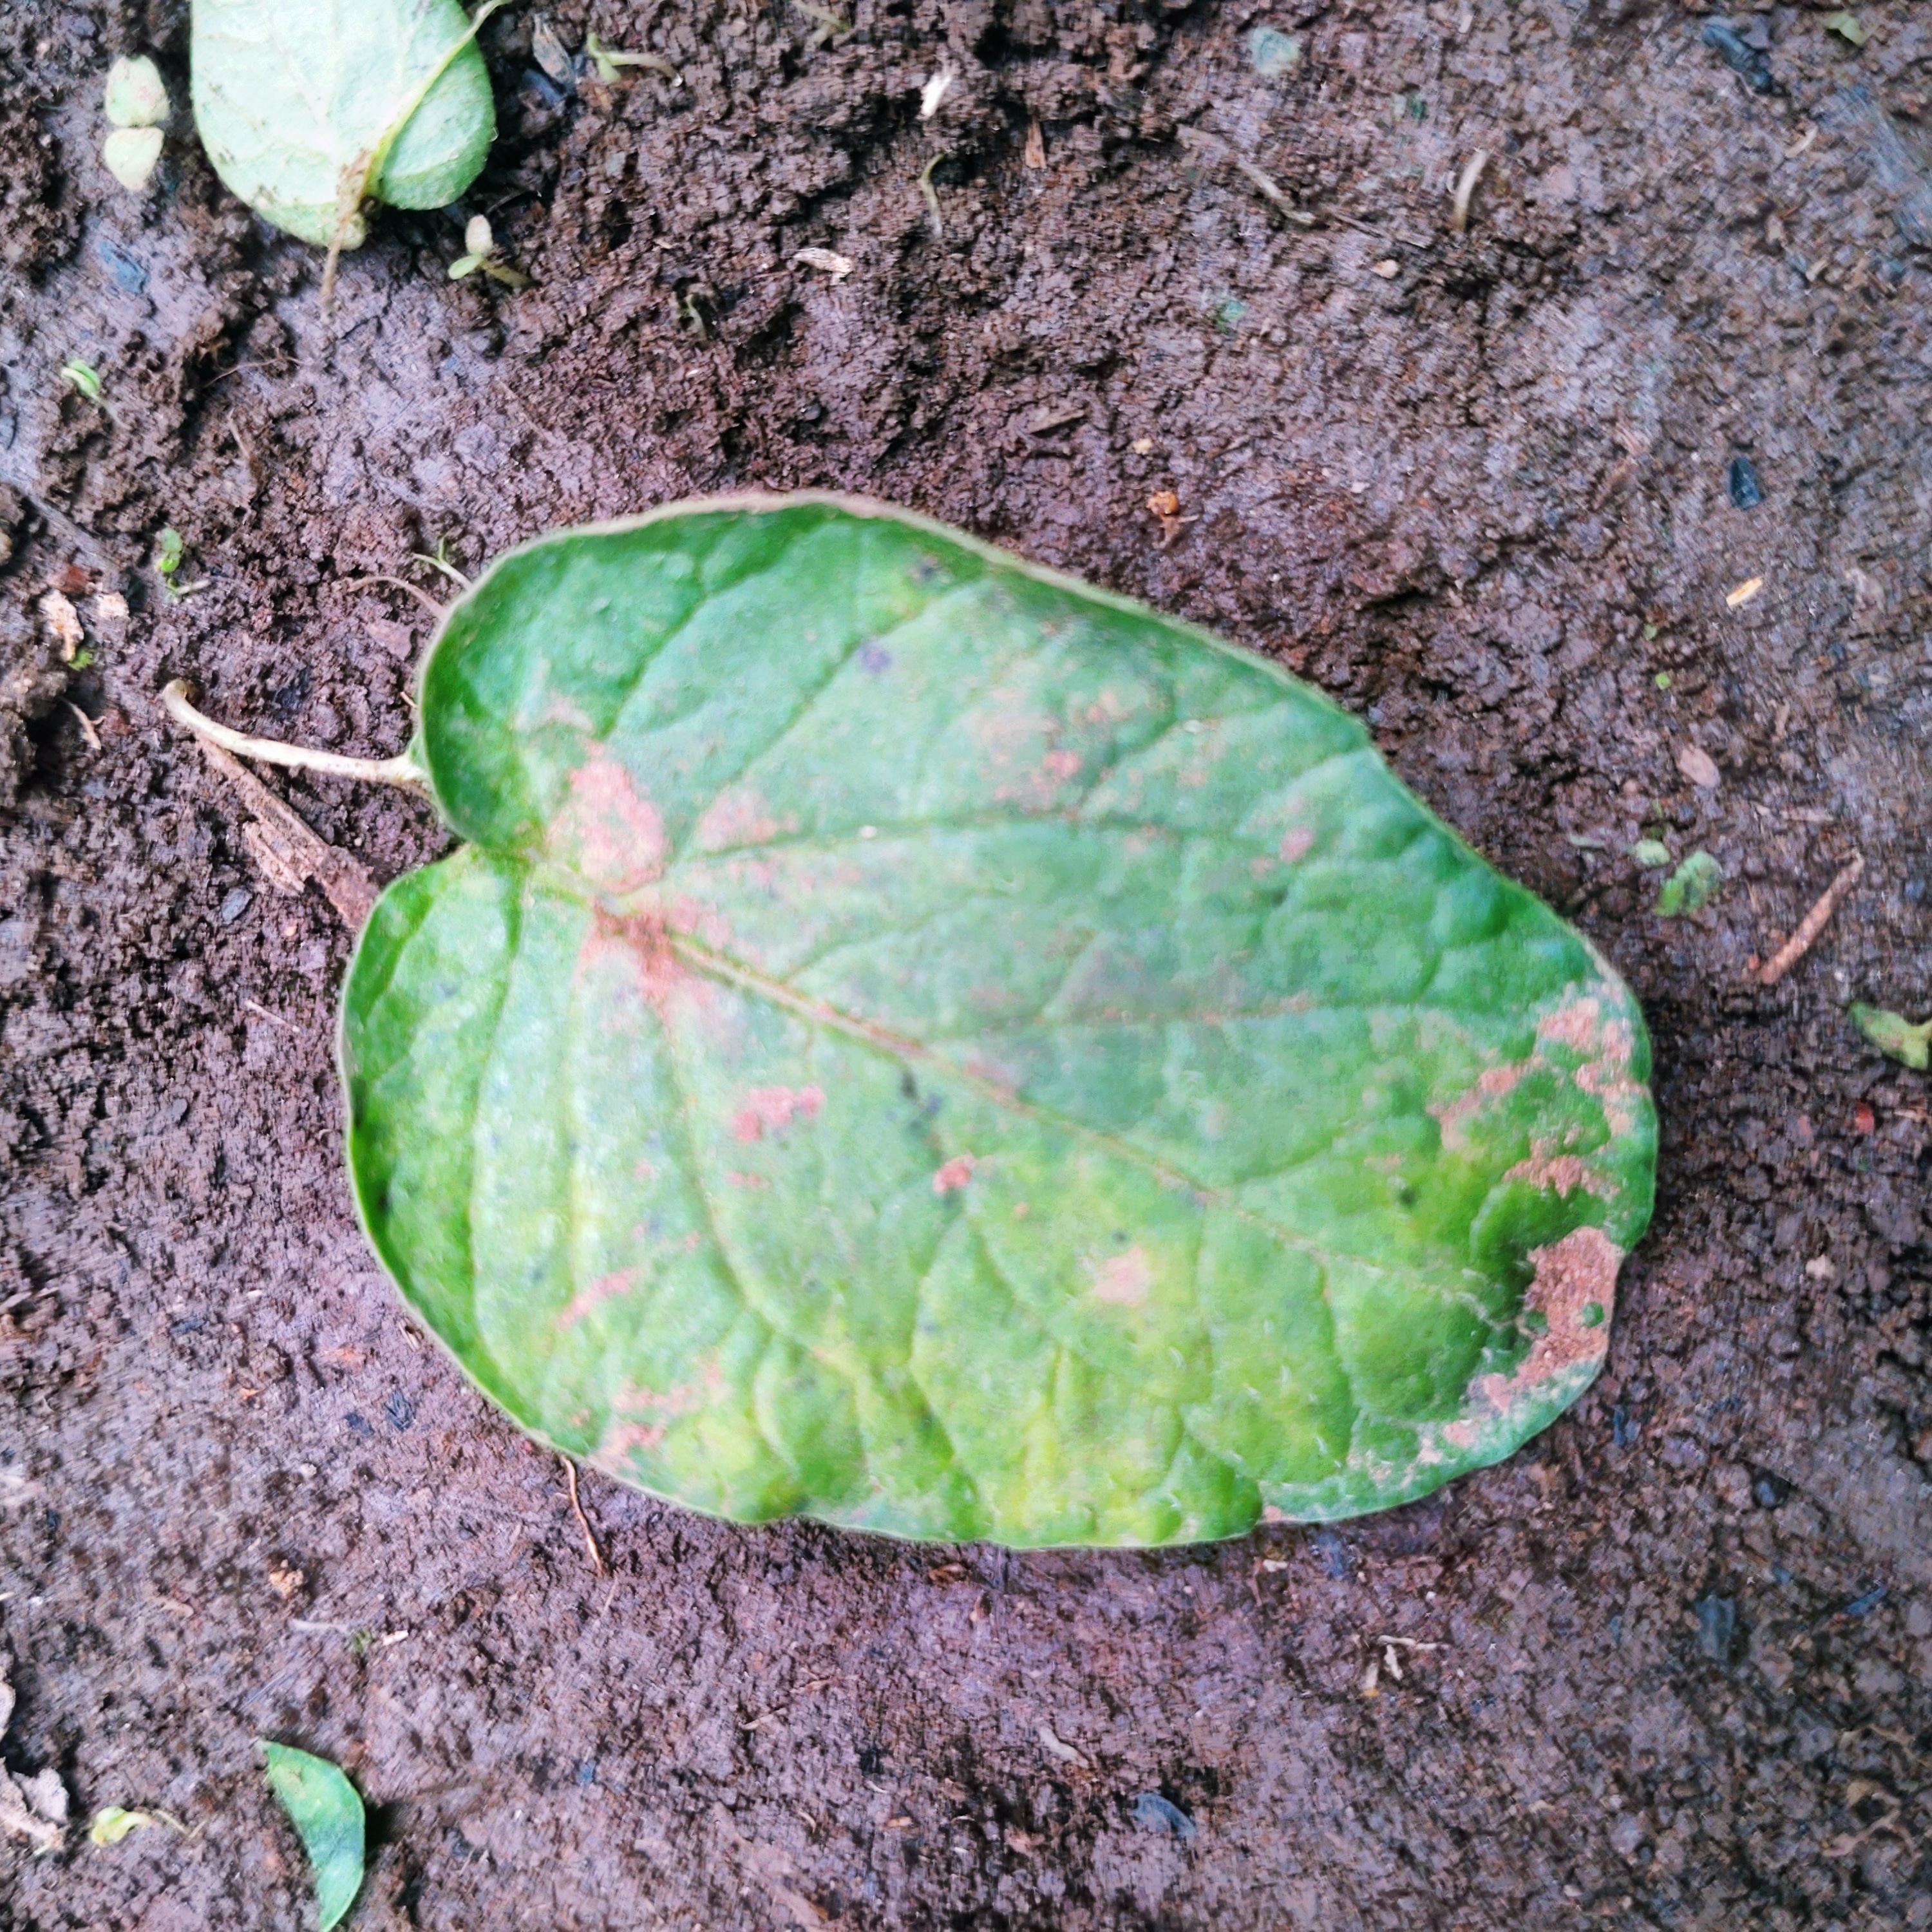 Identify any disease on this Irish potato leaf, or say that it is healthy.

late blight
